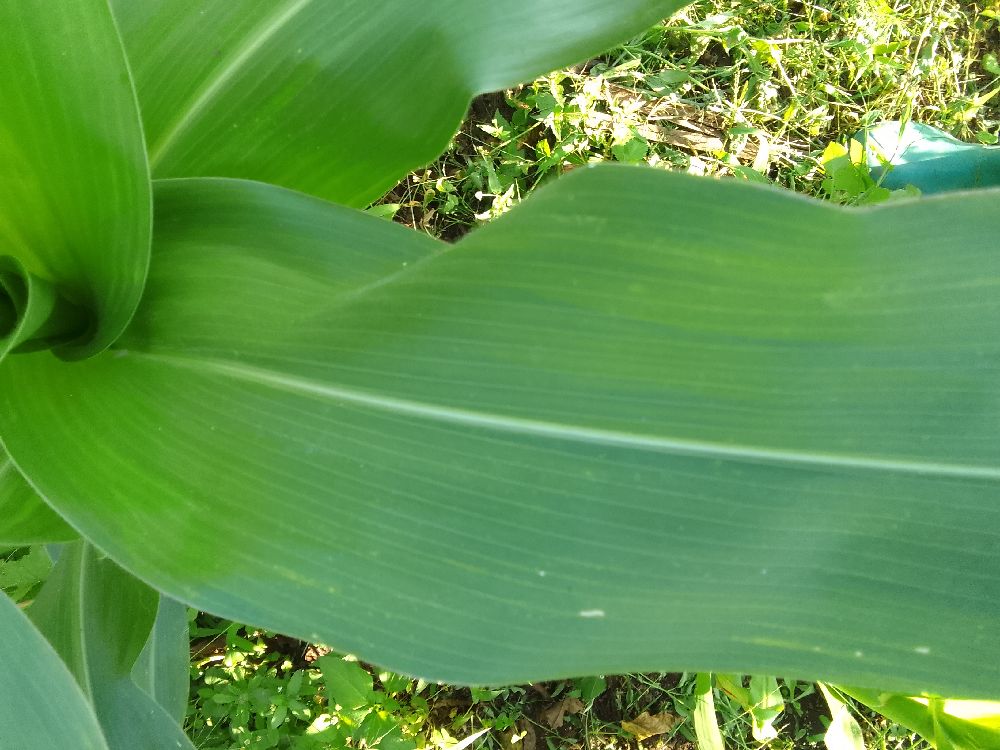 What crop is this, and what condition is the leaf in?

maize, healthy
